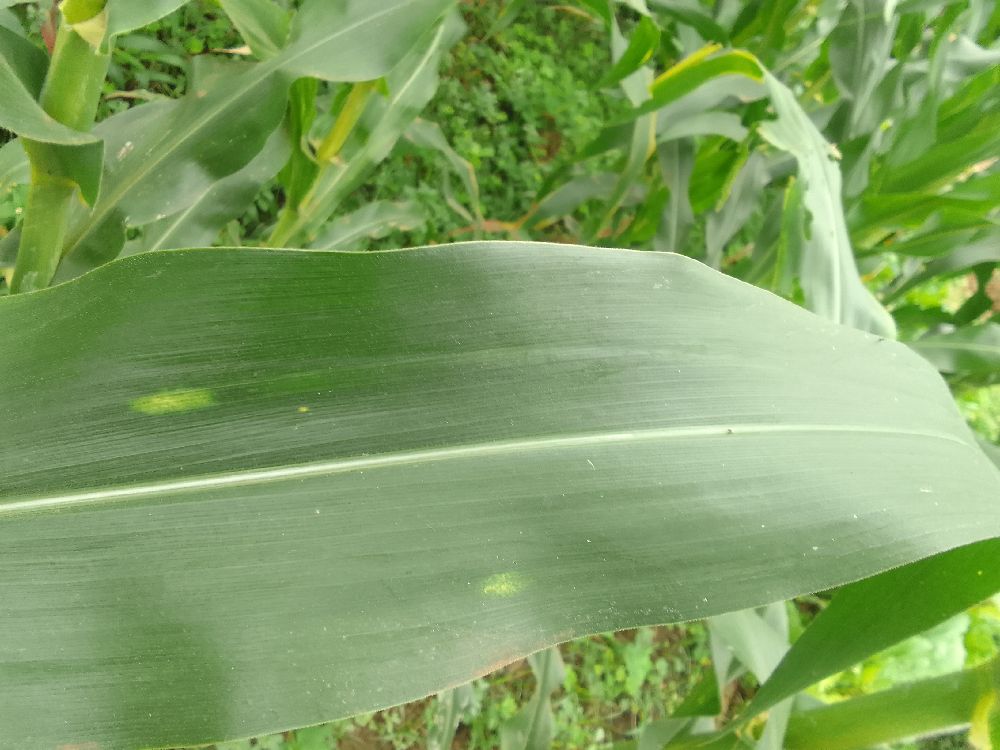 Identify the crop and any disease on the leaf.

maize, healthy
